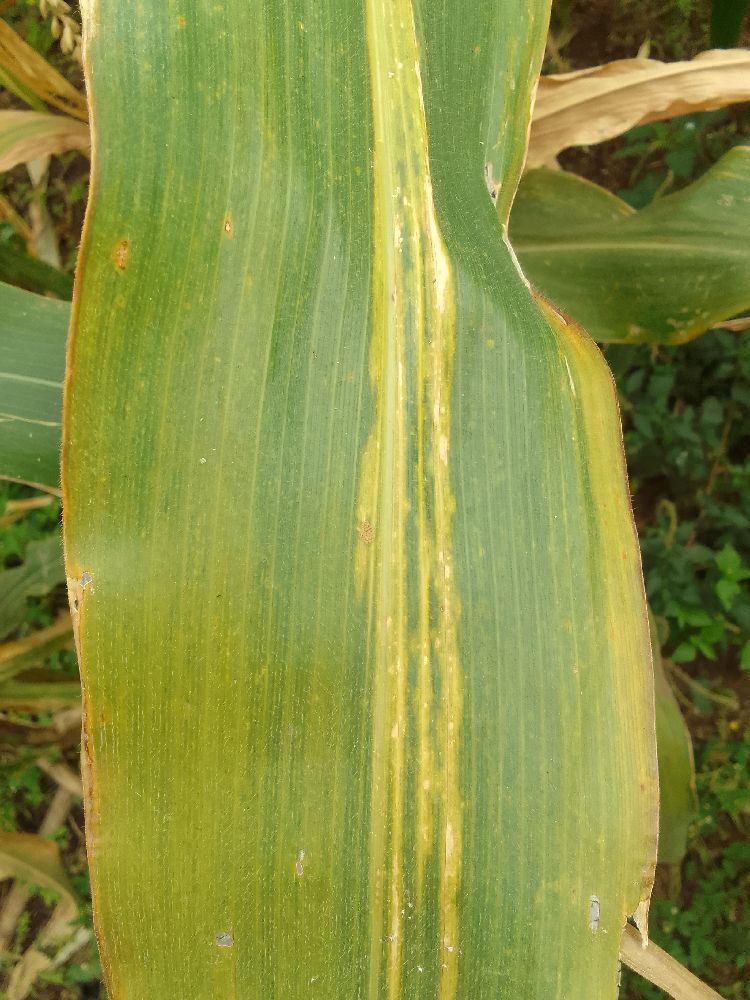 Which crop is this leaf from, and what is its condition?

maize, maize lethal necrosis
